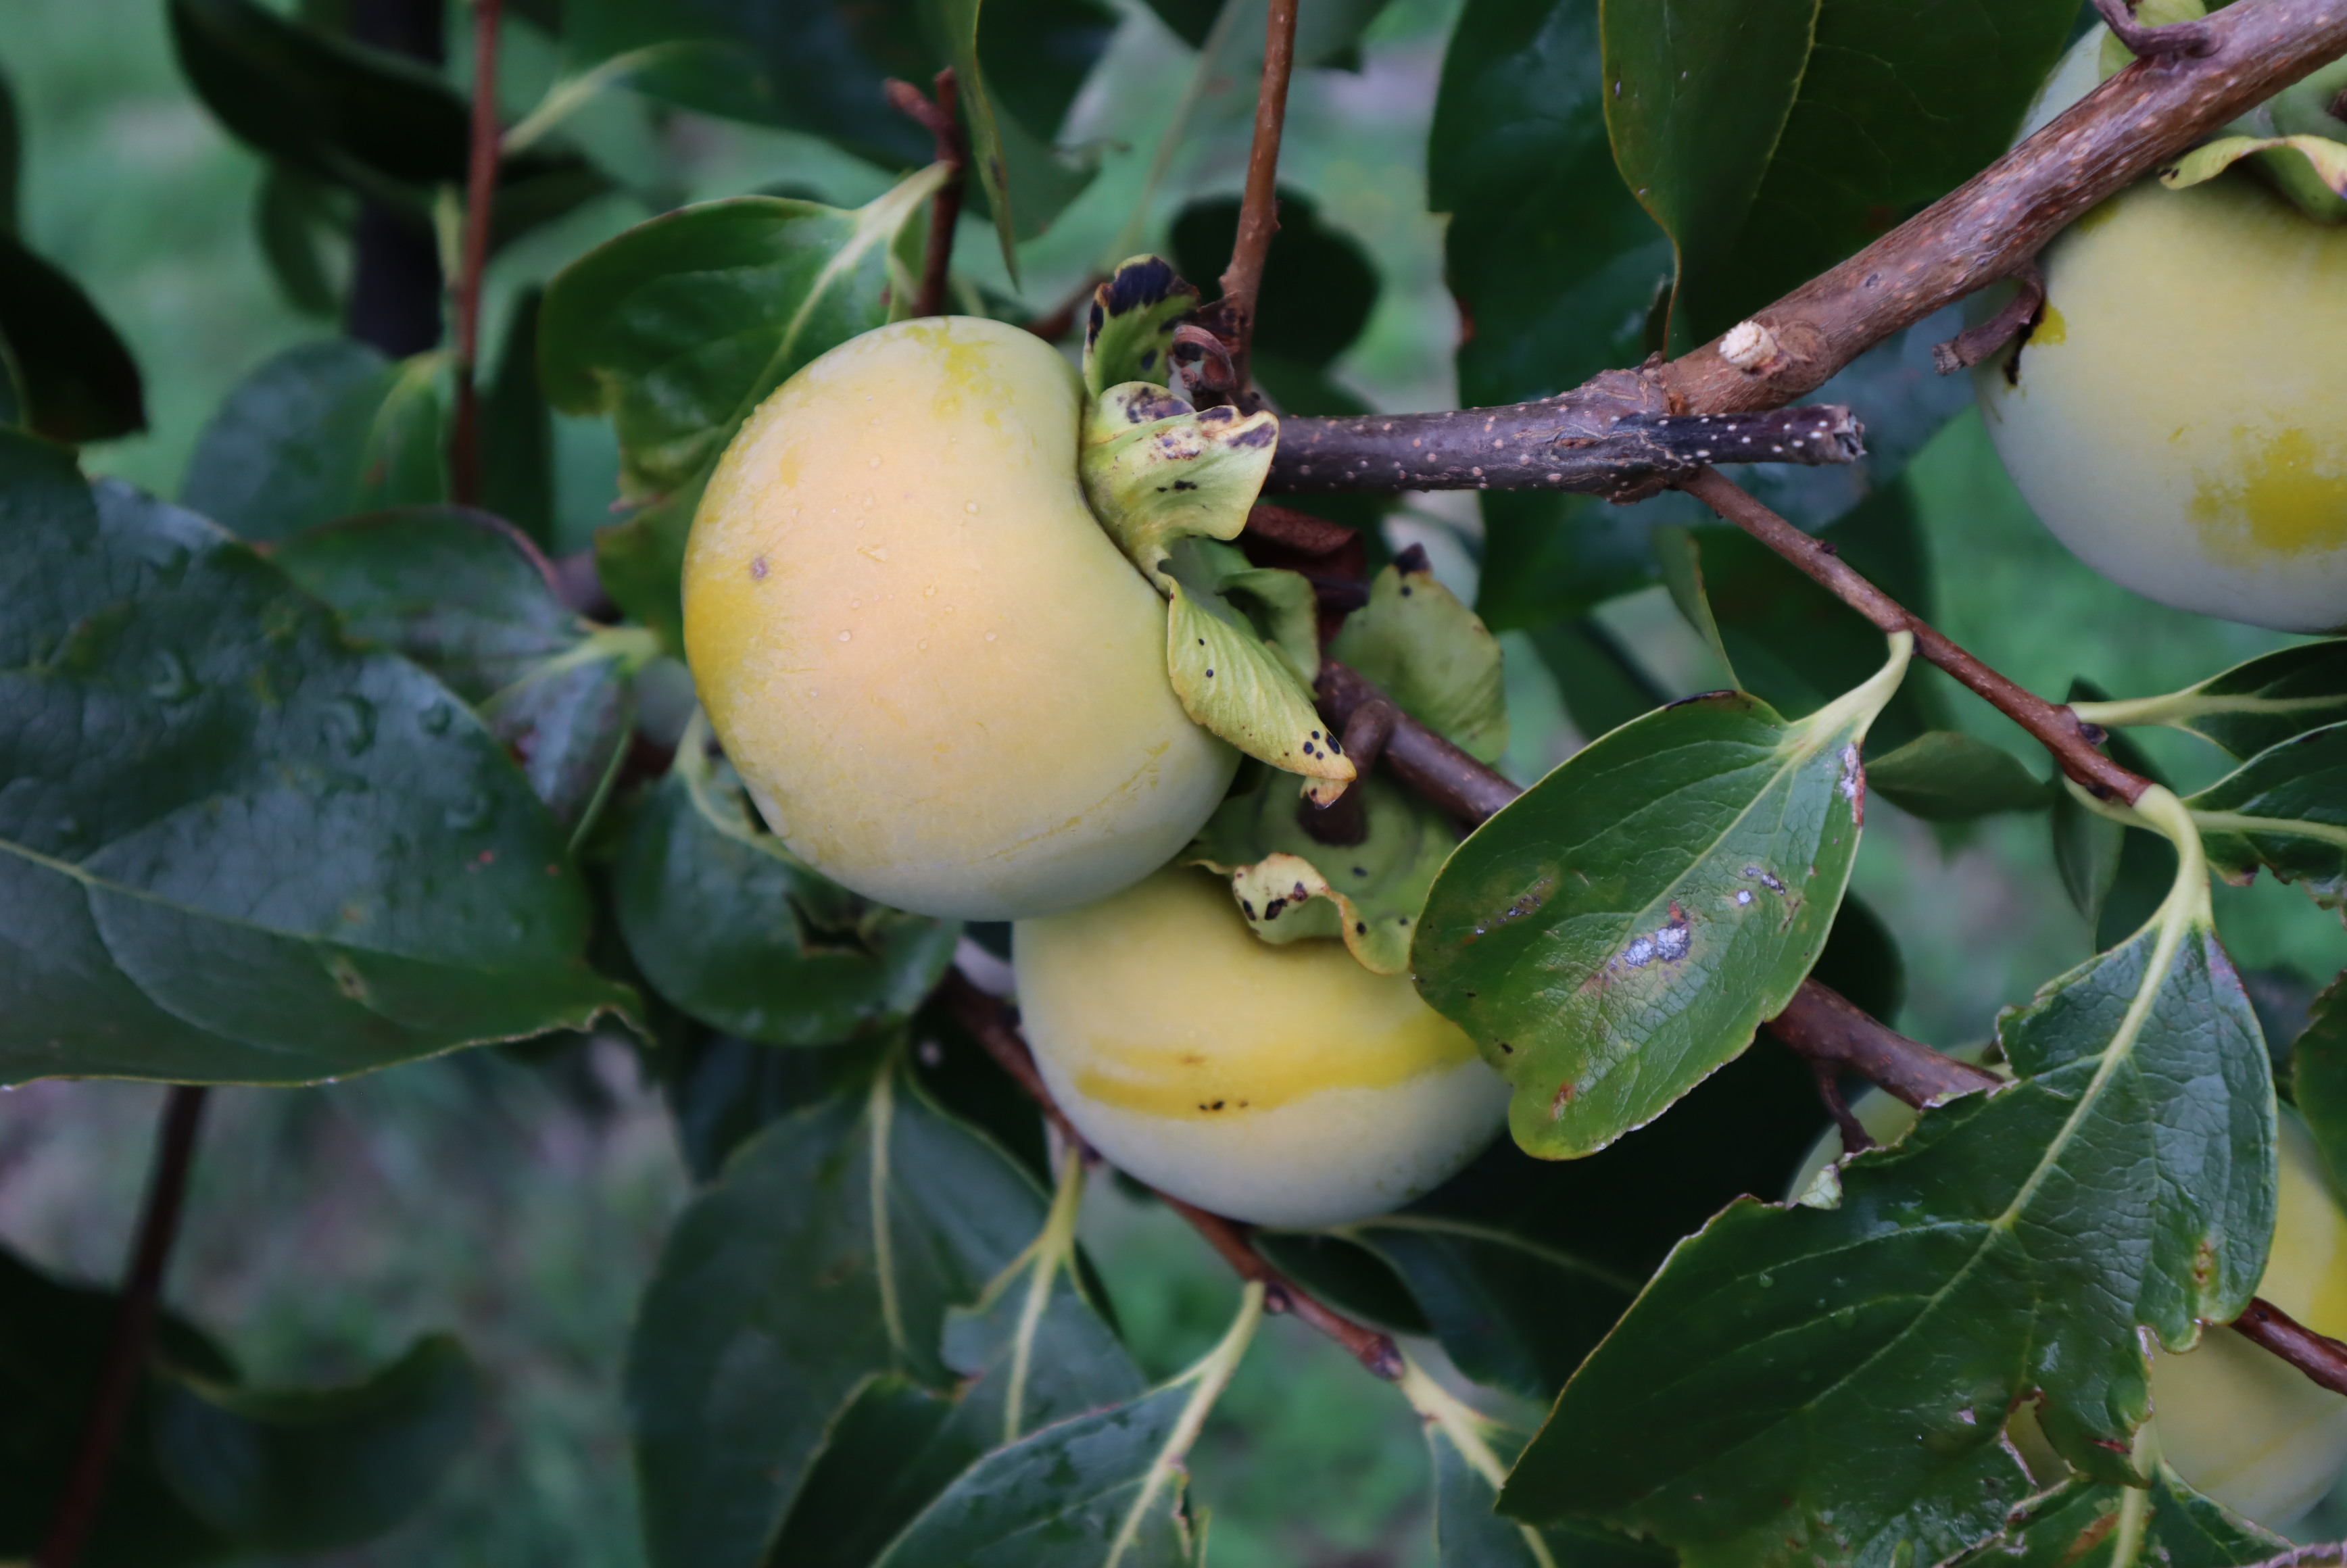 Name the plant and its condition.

persimmon, healthy
